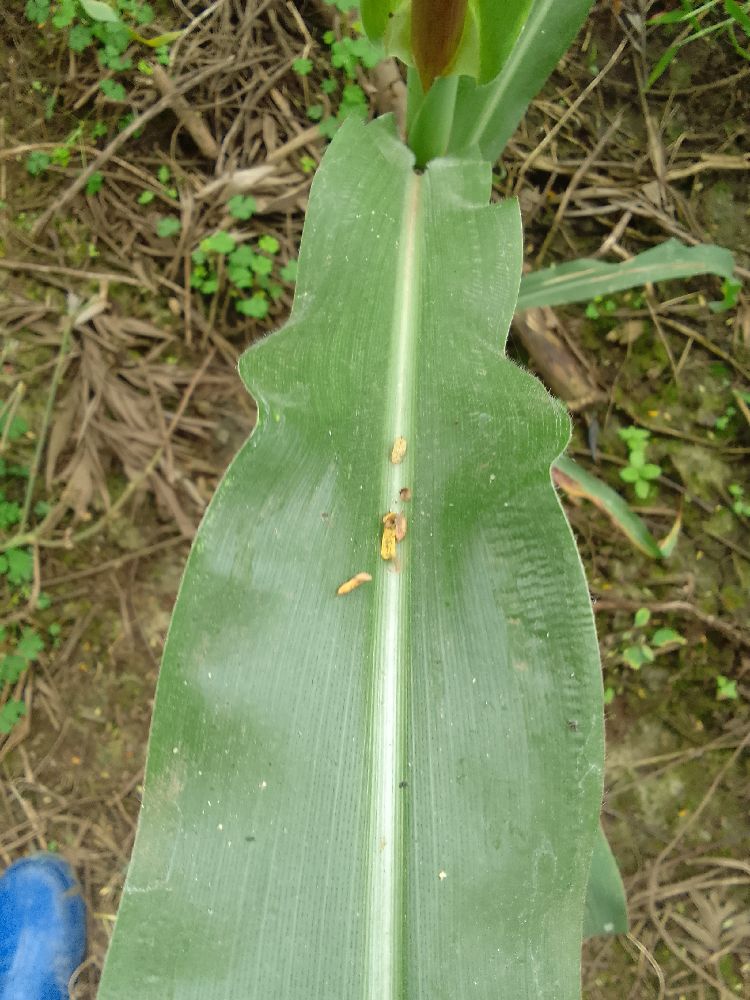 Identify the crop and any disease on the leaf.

maize, healthy
